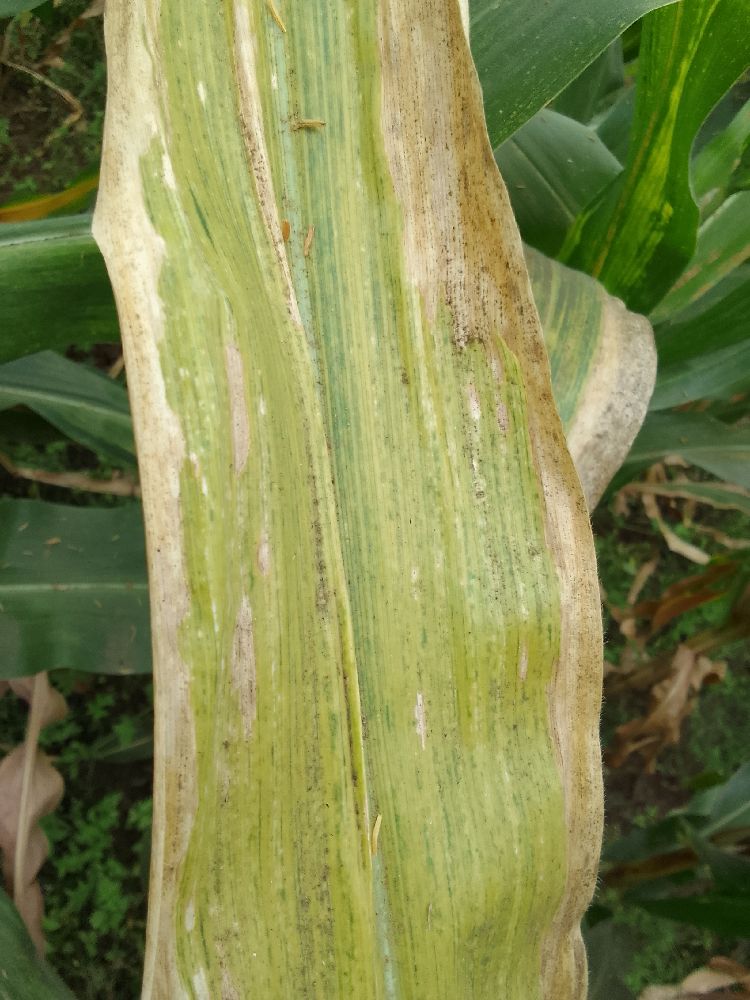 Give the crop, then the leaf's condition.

maize, maize lethal necrosis
